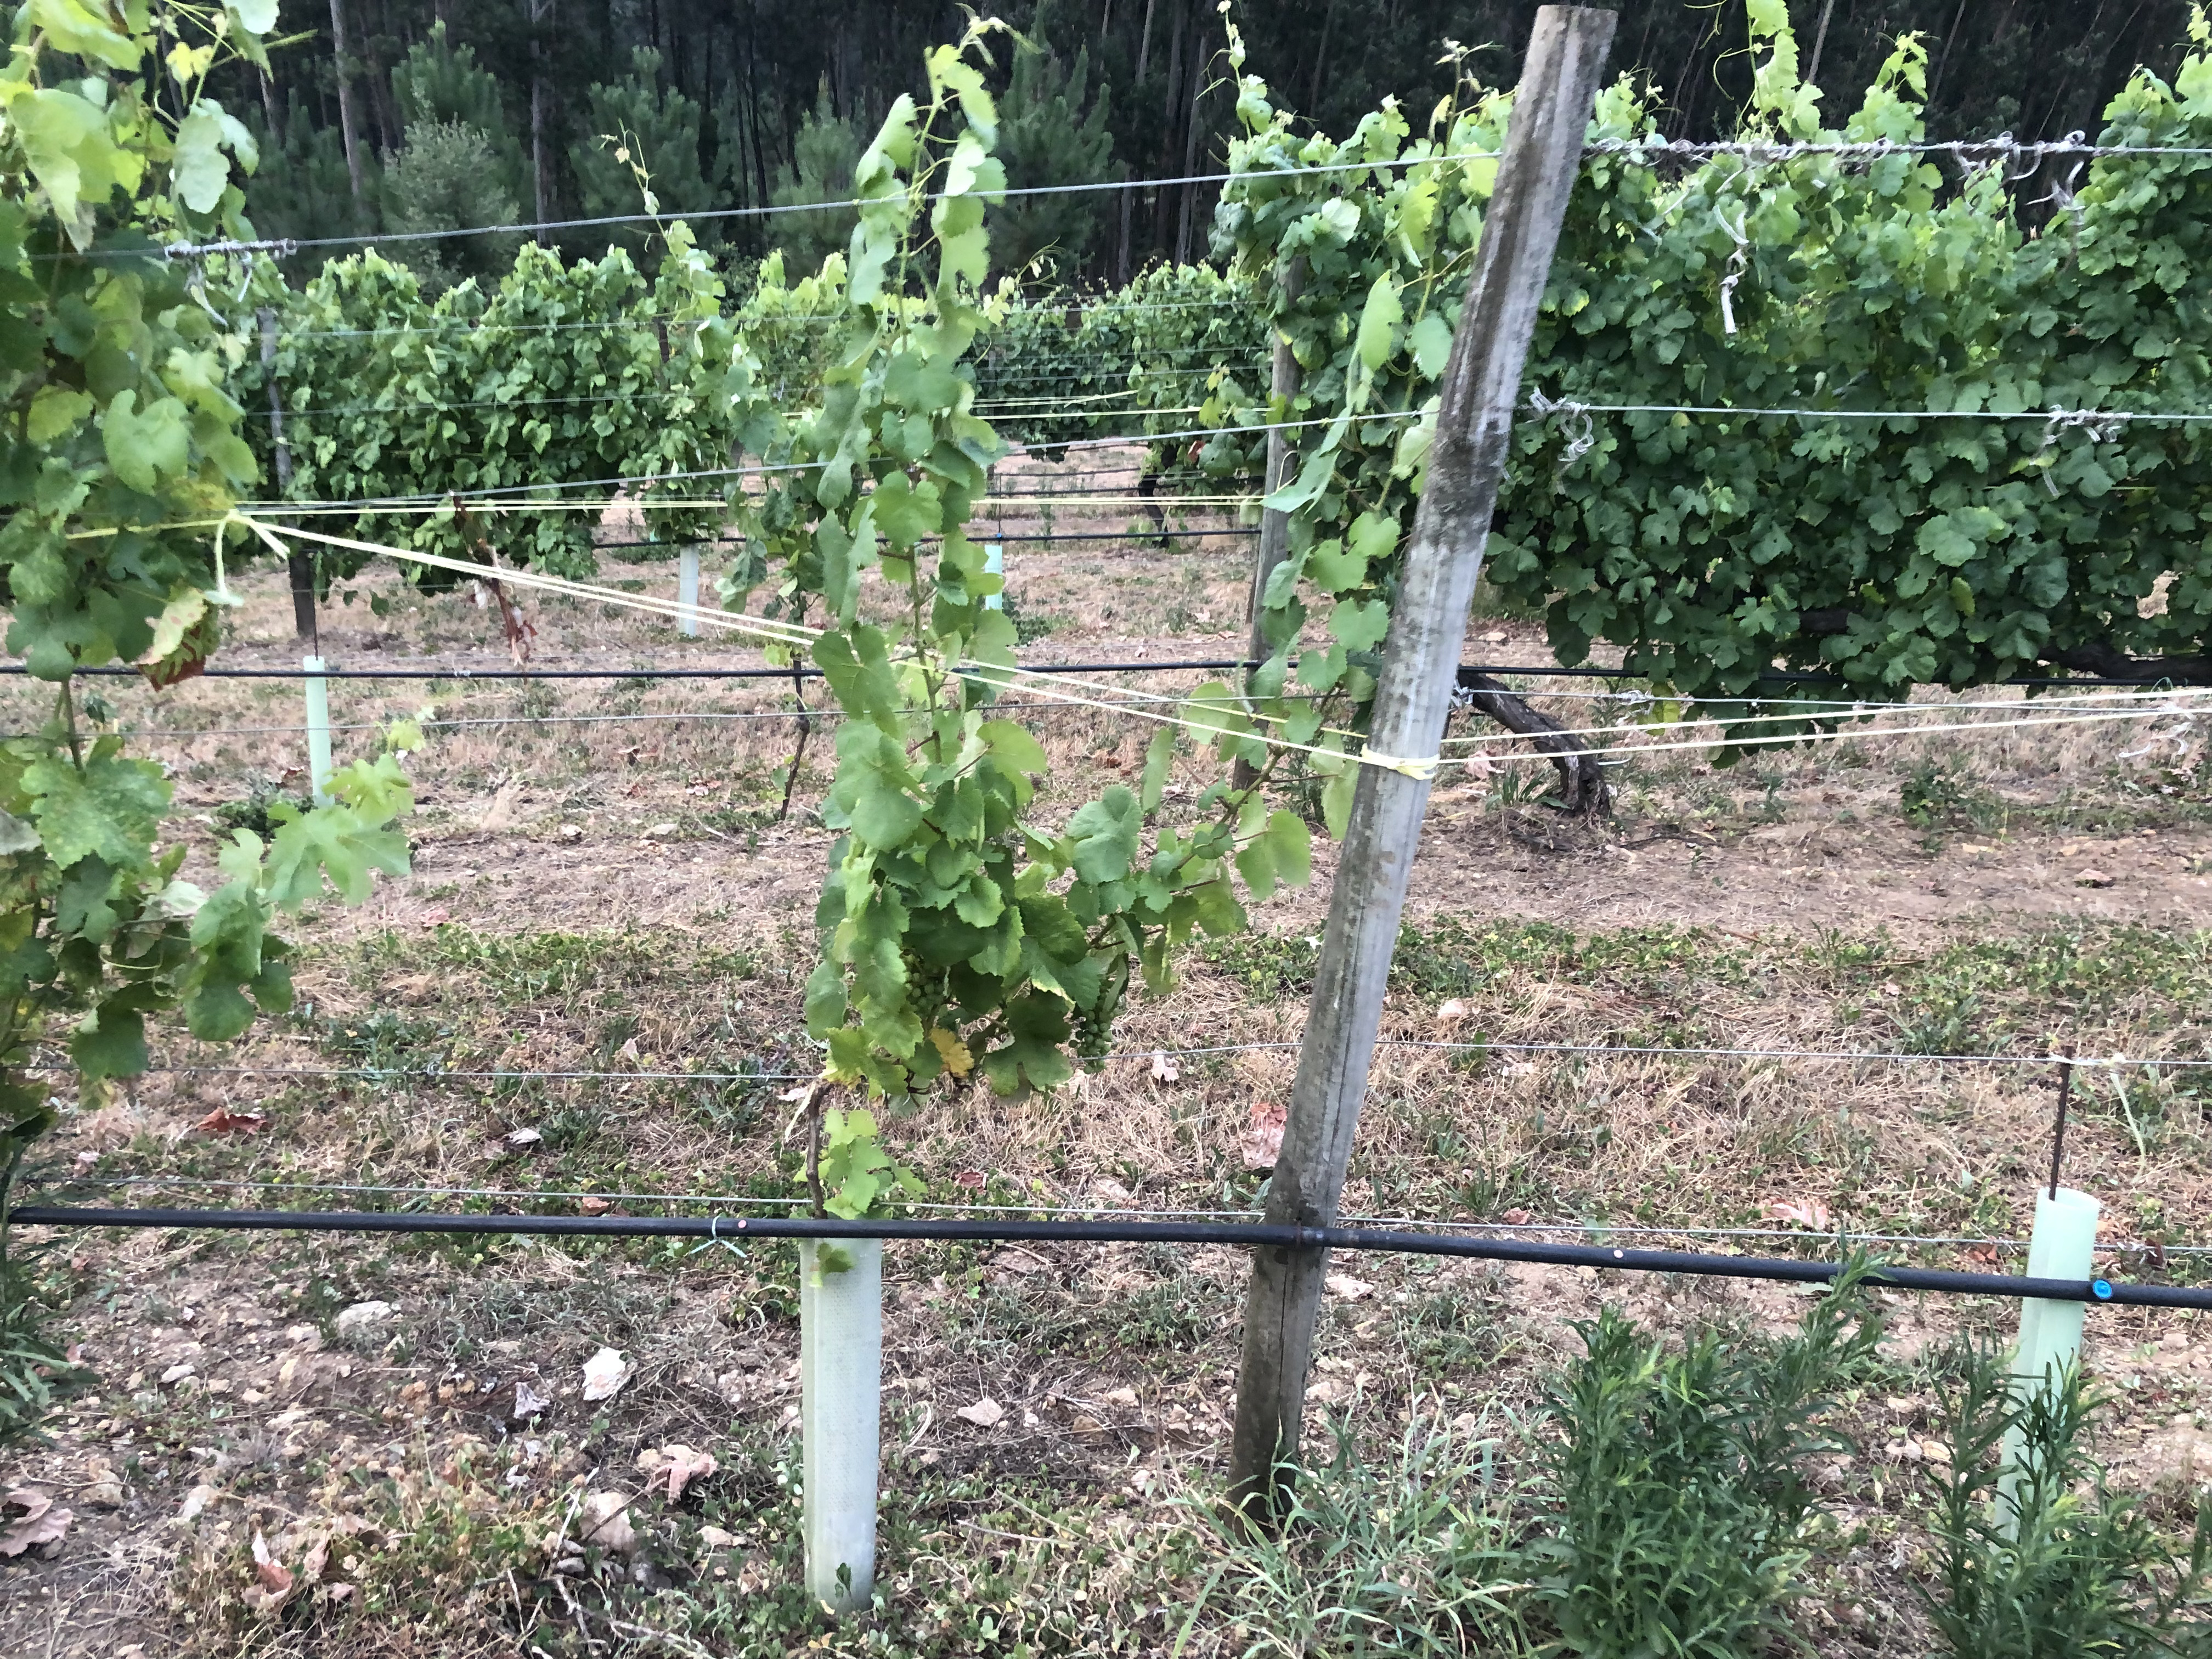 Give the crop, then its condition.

grapevine, not affected by esca disease
